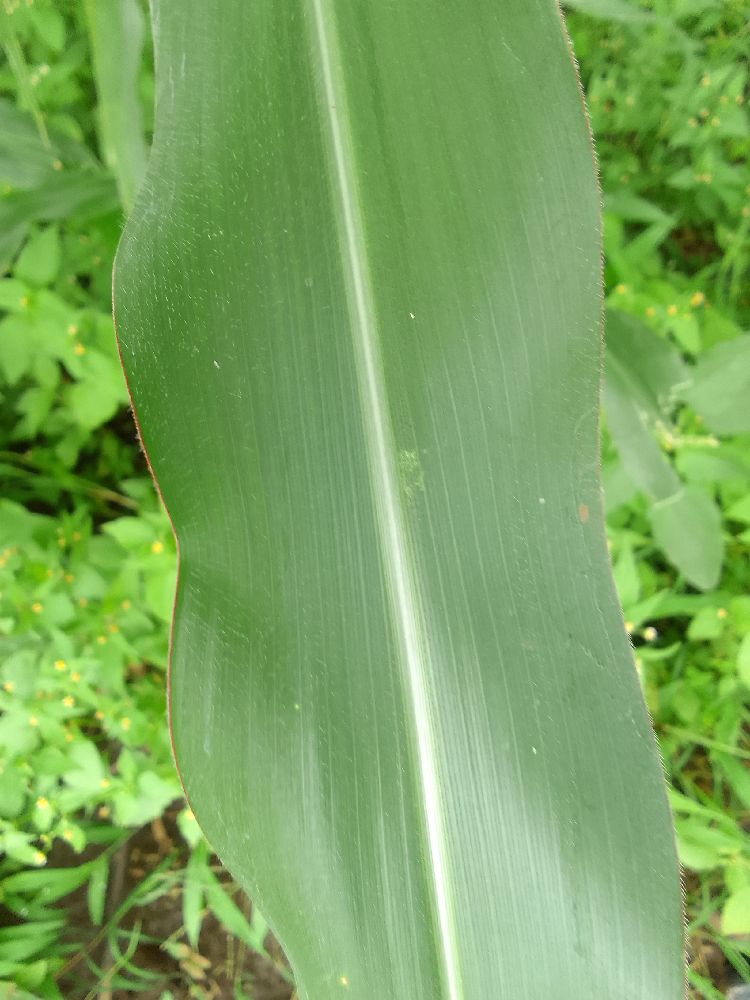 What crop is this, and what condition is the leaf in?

maize, healthy
